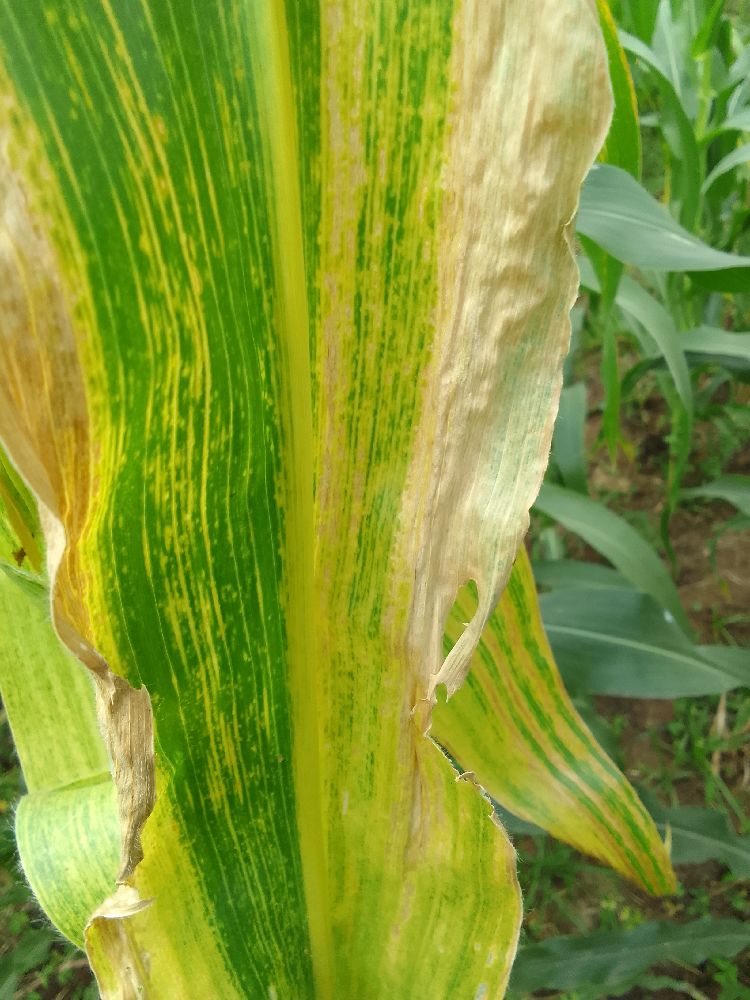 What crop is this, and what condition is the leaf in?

maize, maize lethal necrosis
